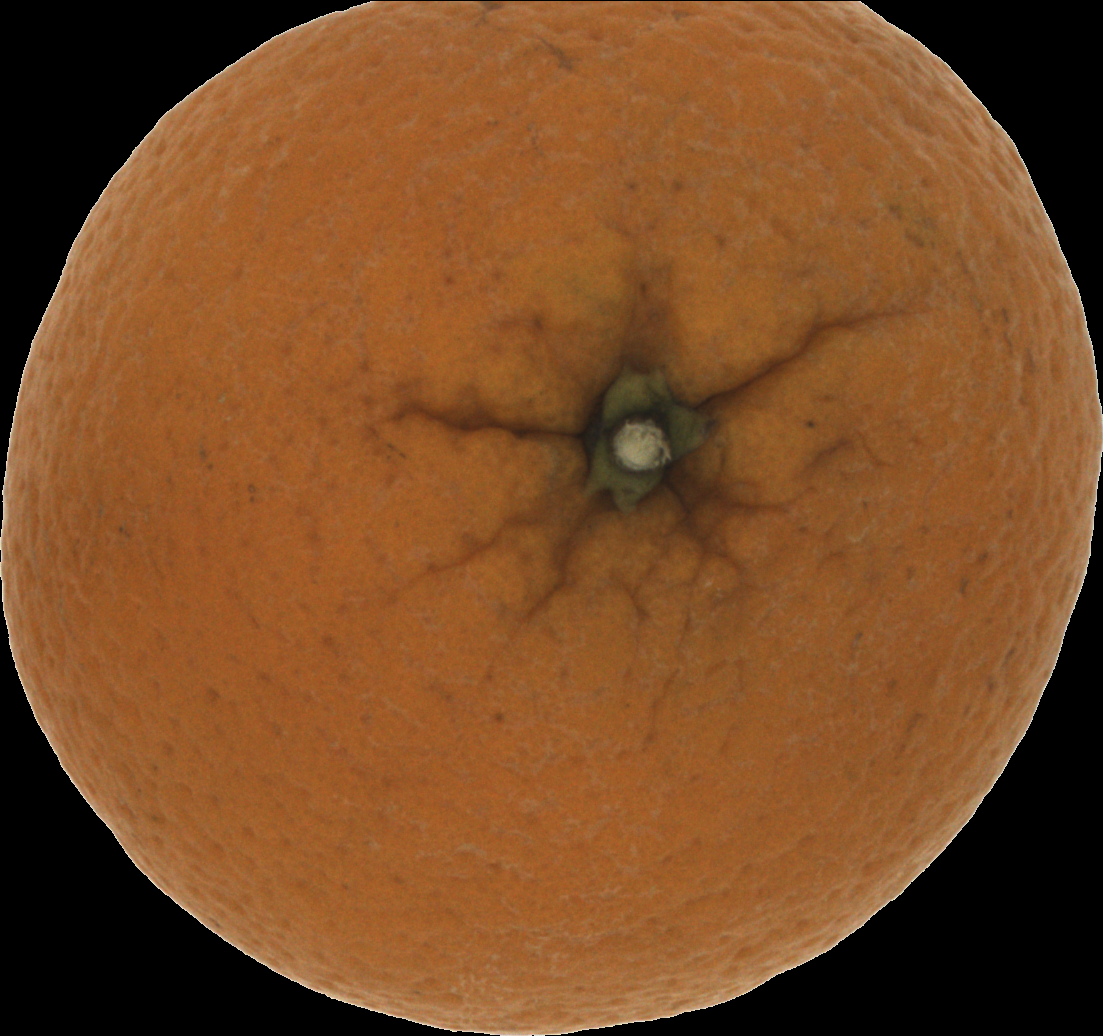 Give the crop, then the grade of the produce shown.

orange, bad
